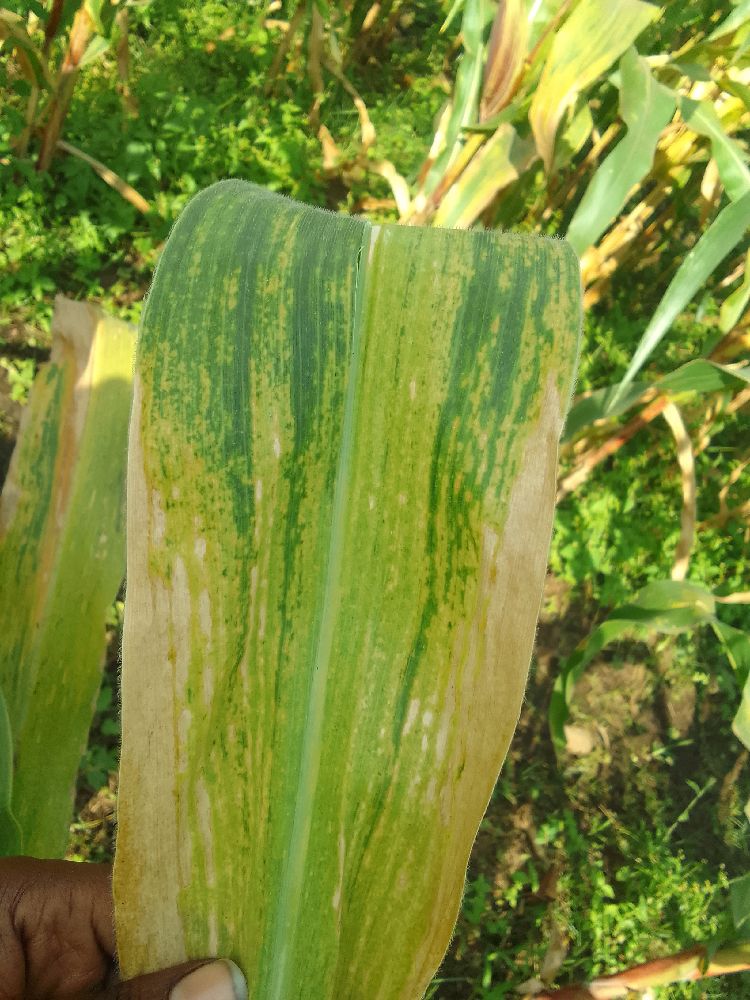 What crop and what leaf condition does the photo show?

maize, maize lethal necrosis
